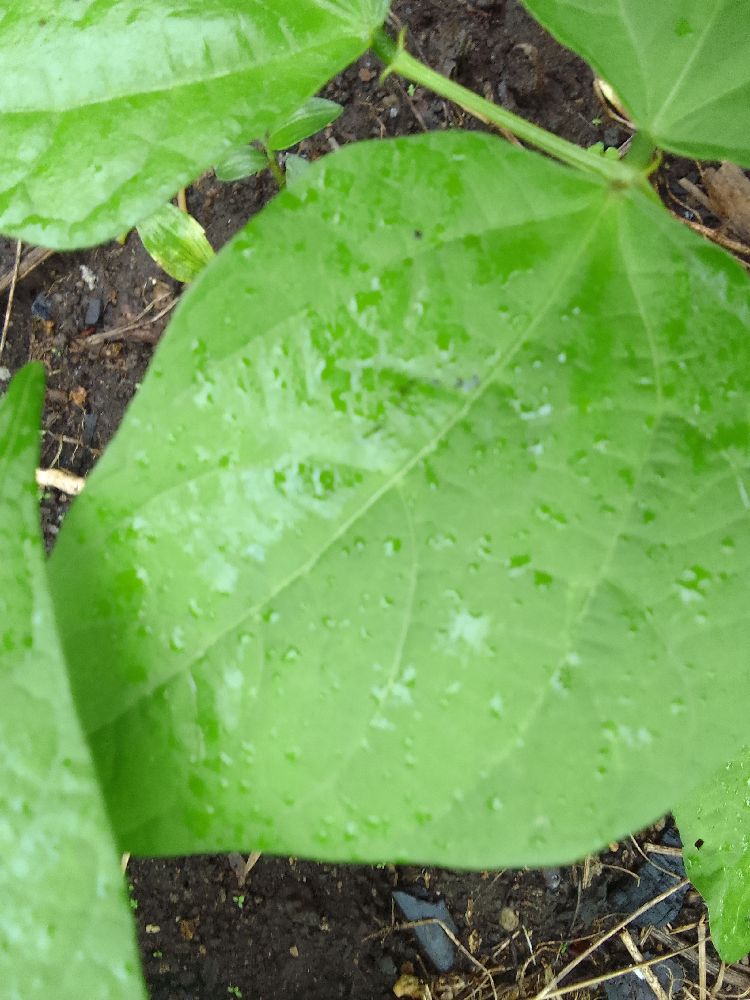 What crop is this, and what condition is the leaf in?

common bean, healthy
